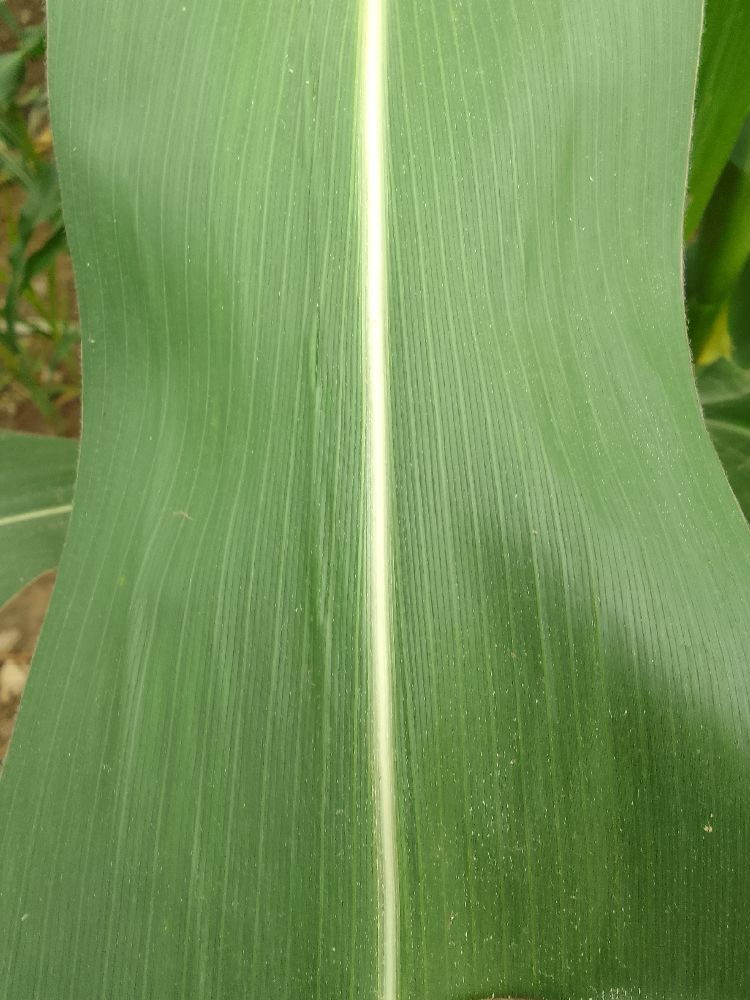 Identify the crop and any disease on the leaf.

maize, healthy
